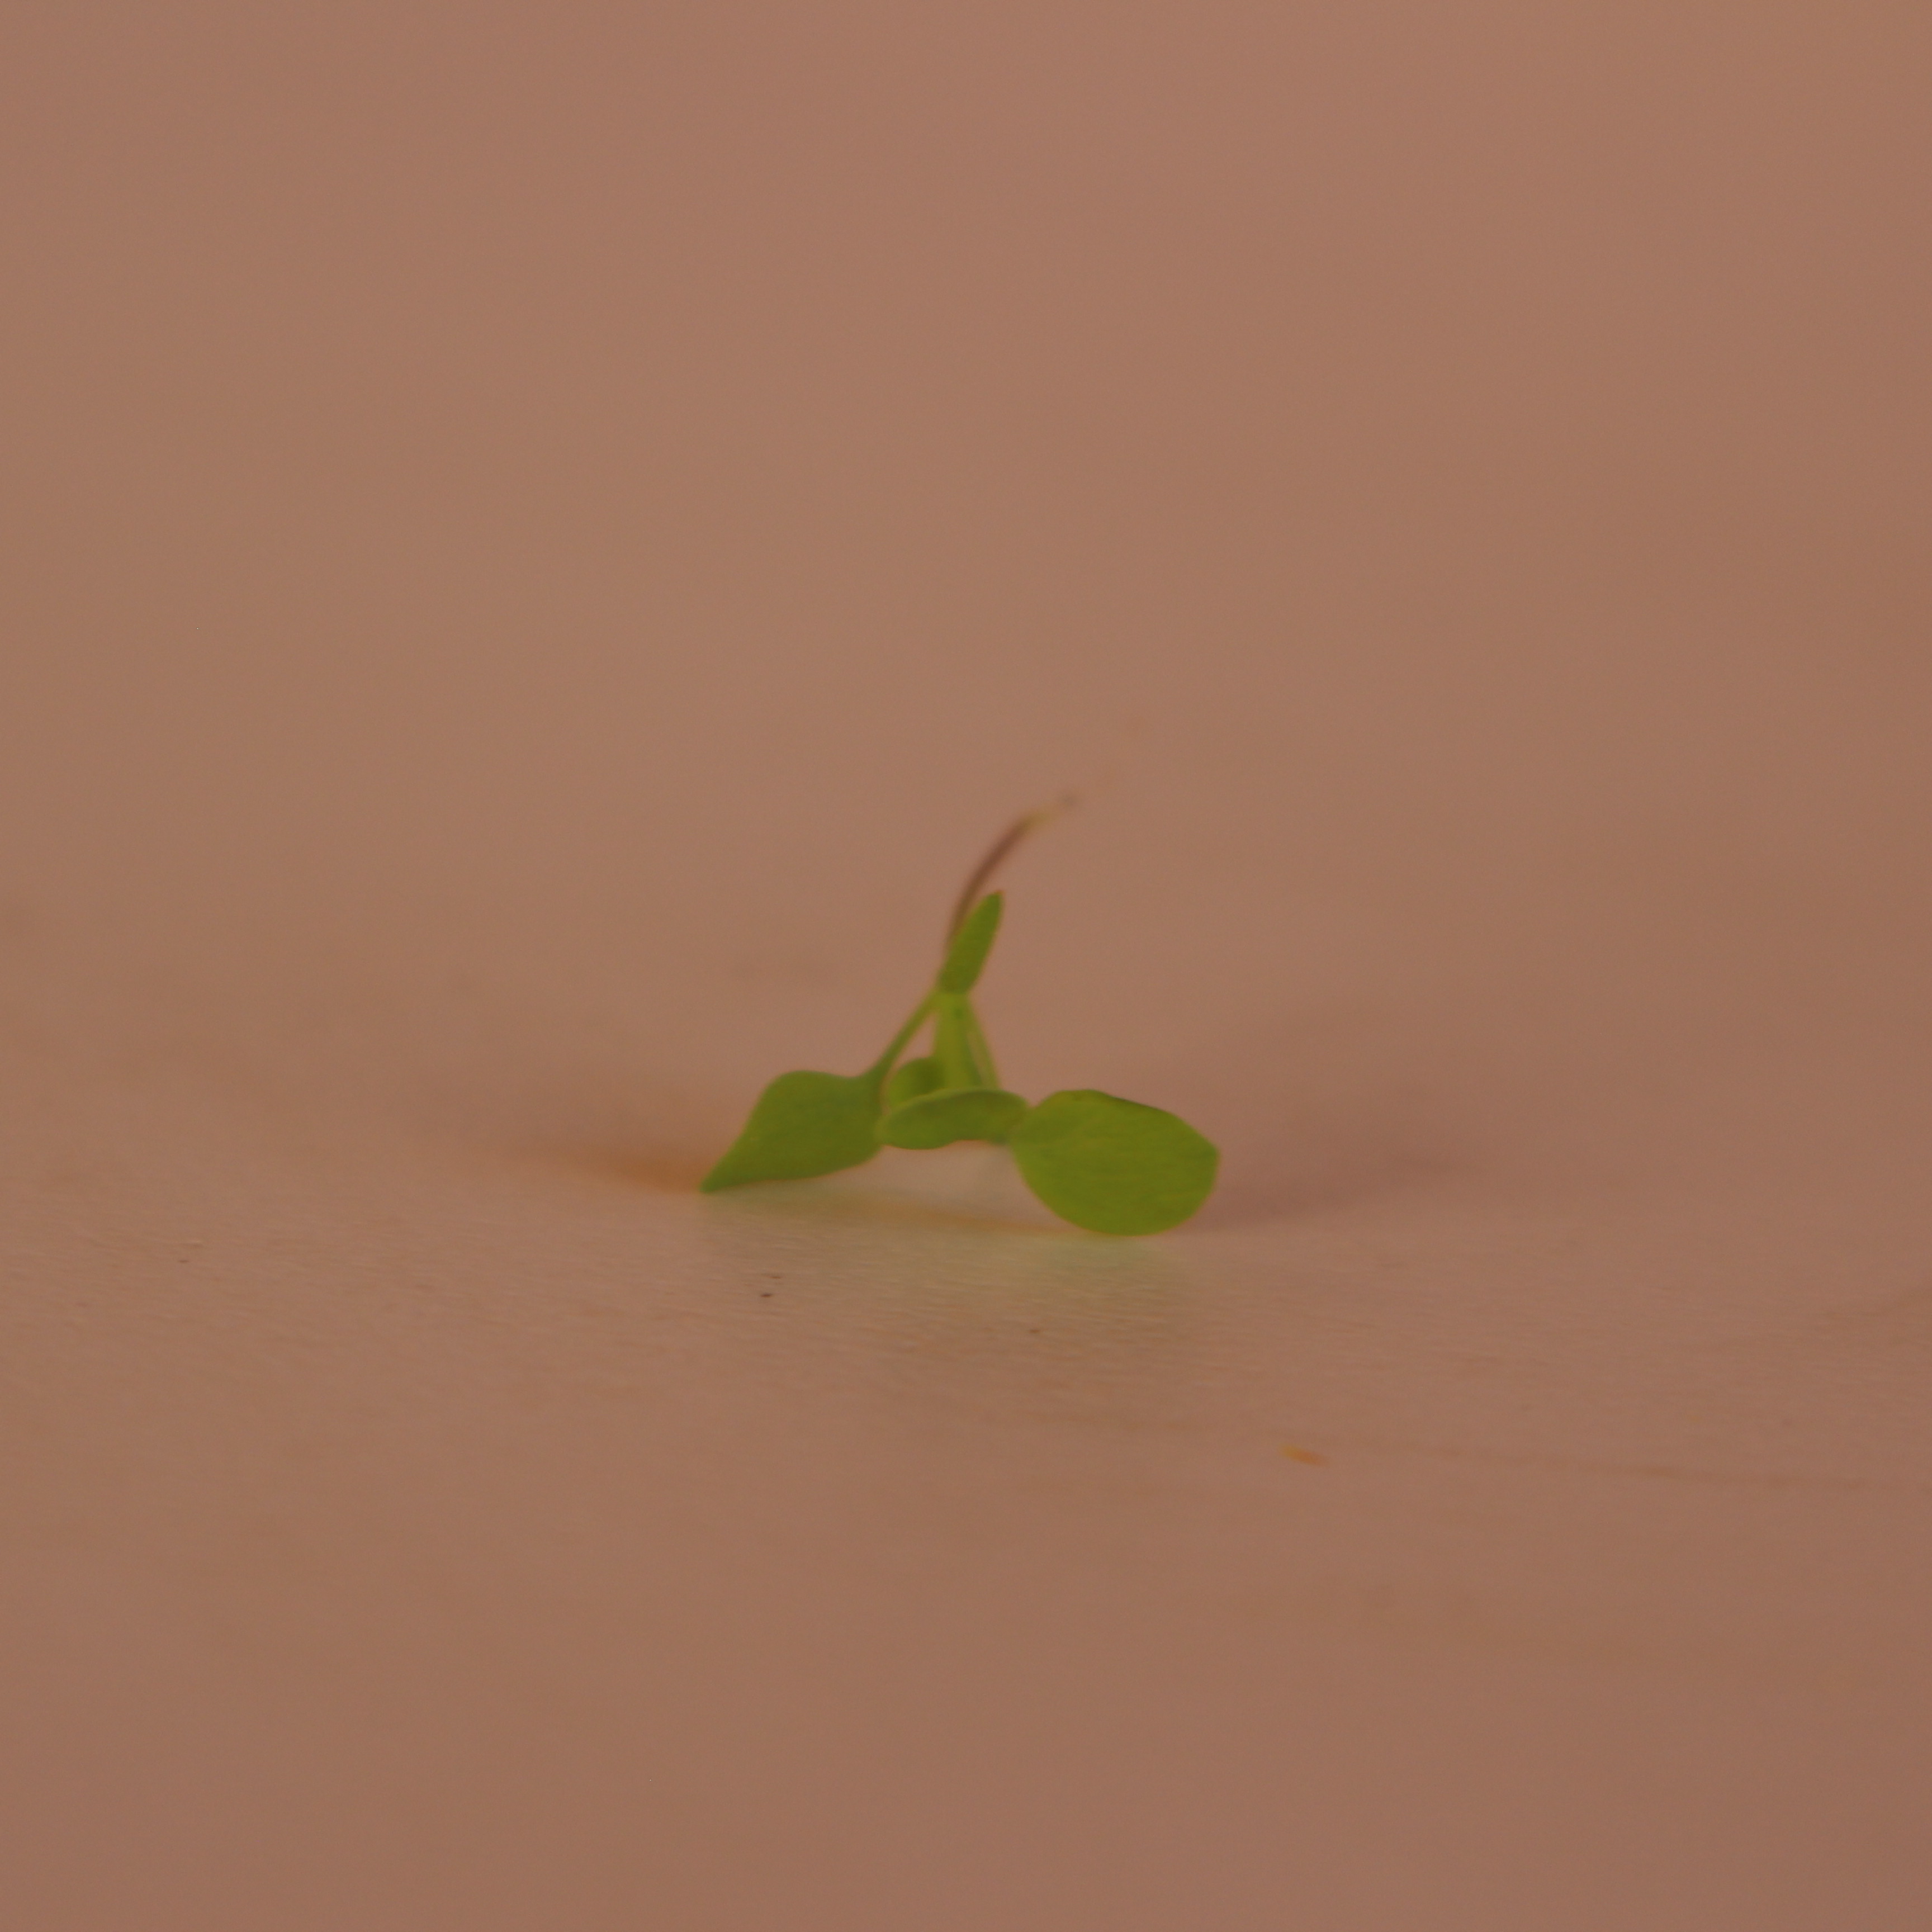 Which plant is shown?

Papaver rhoeas
